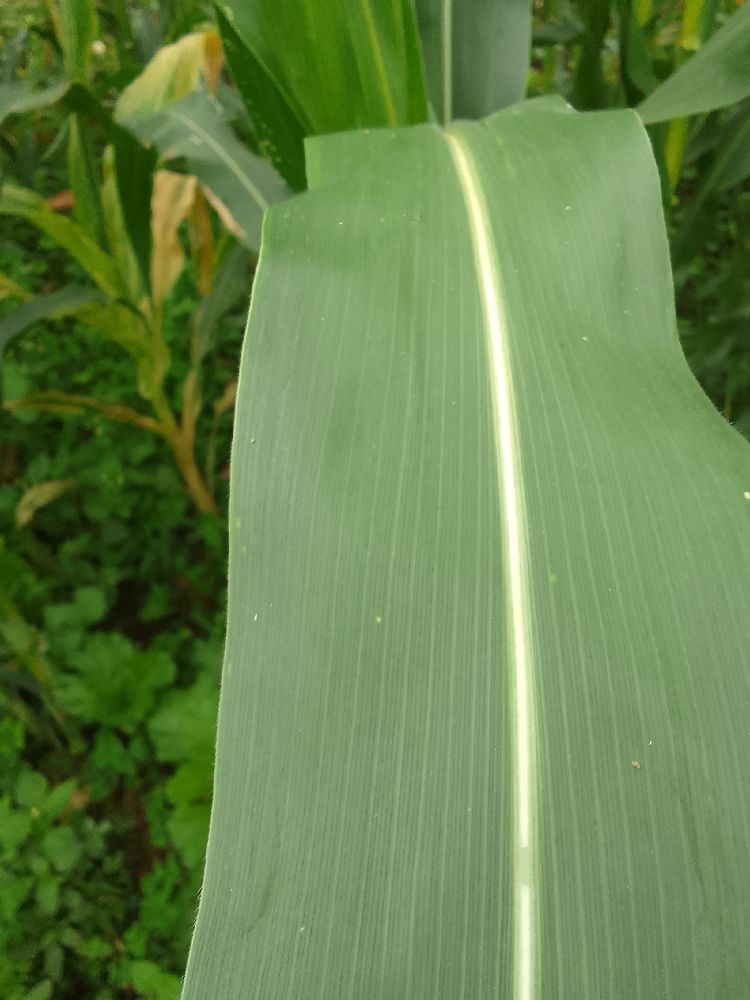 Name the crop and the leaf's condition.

maize, healthy
